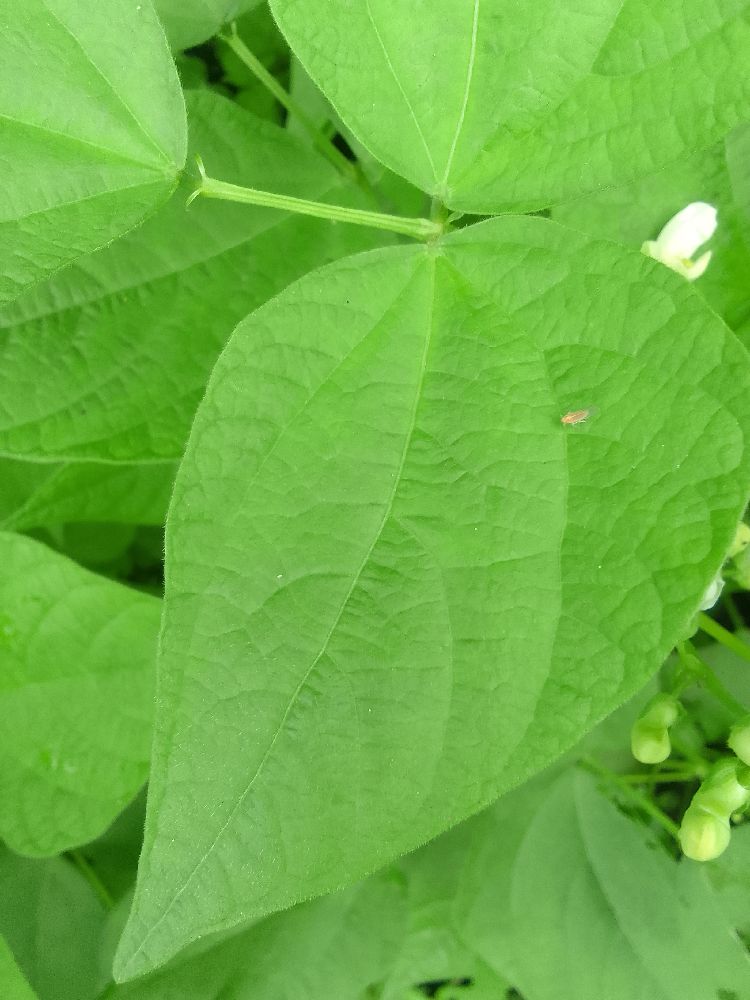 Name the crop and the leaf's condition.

common bean, healthy
